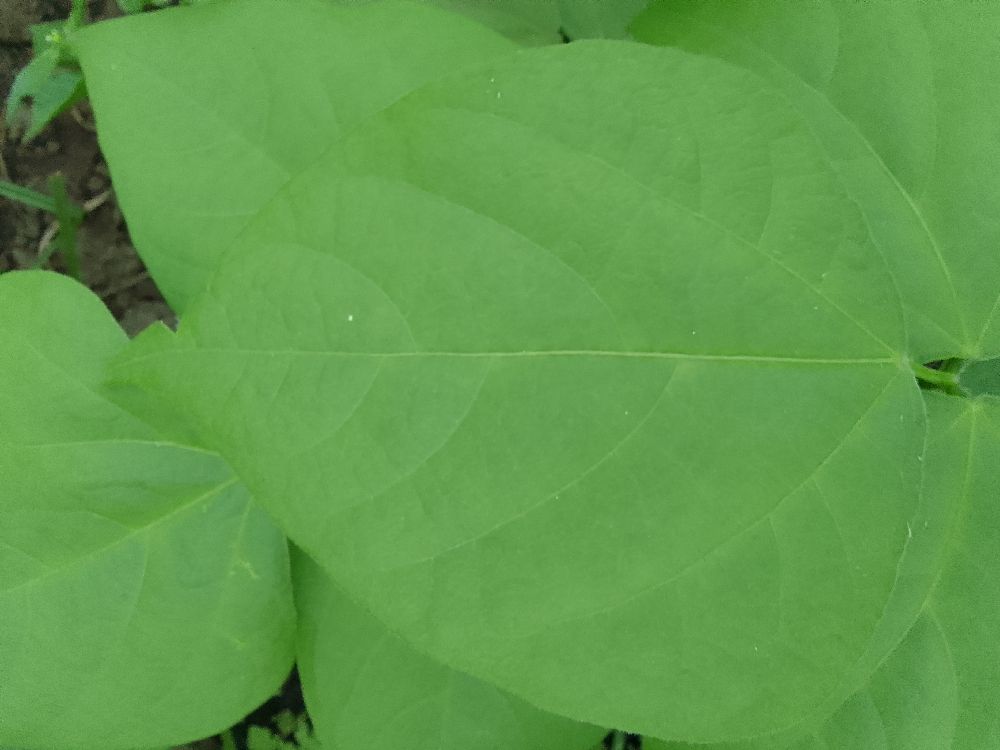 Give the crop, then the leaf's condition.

common bean, healthy
